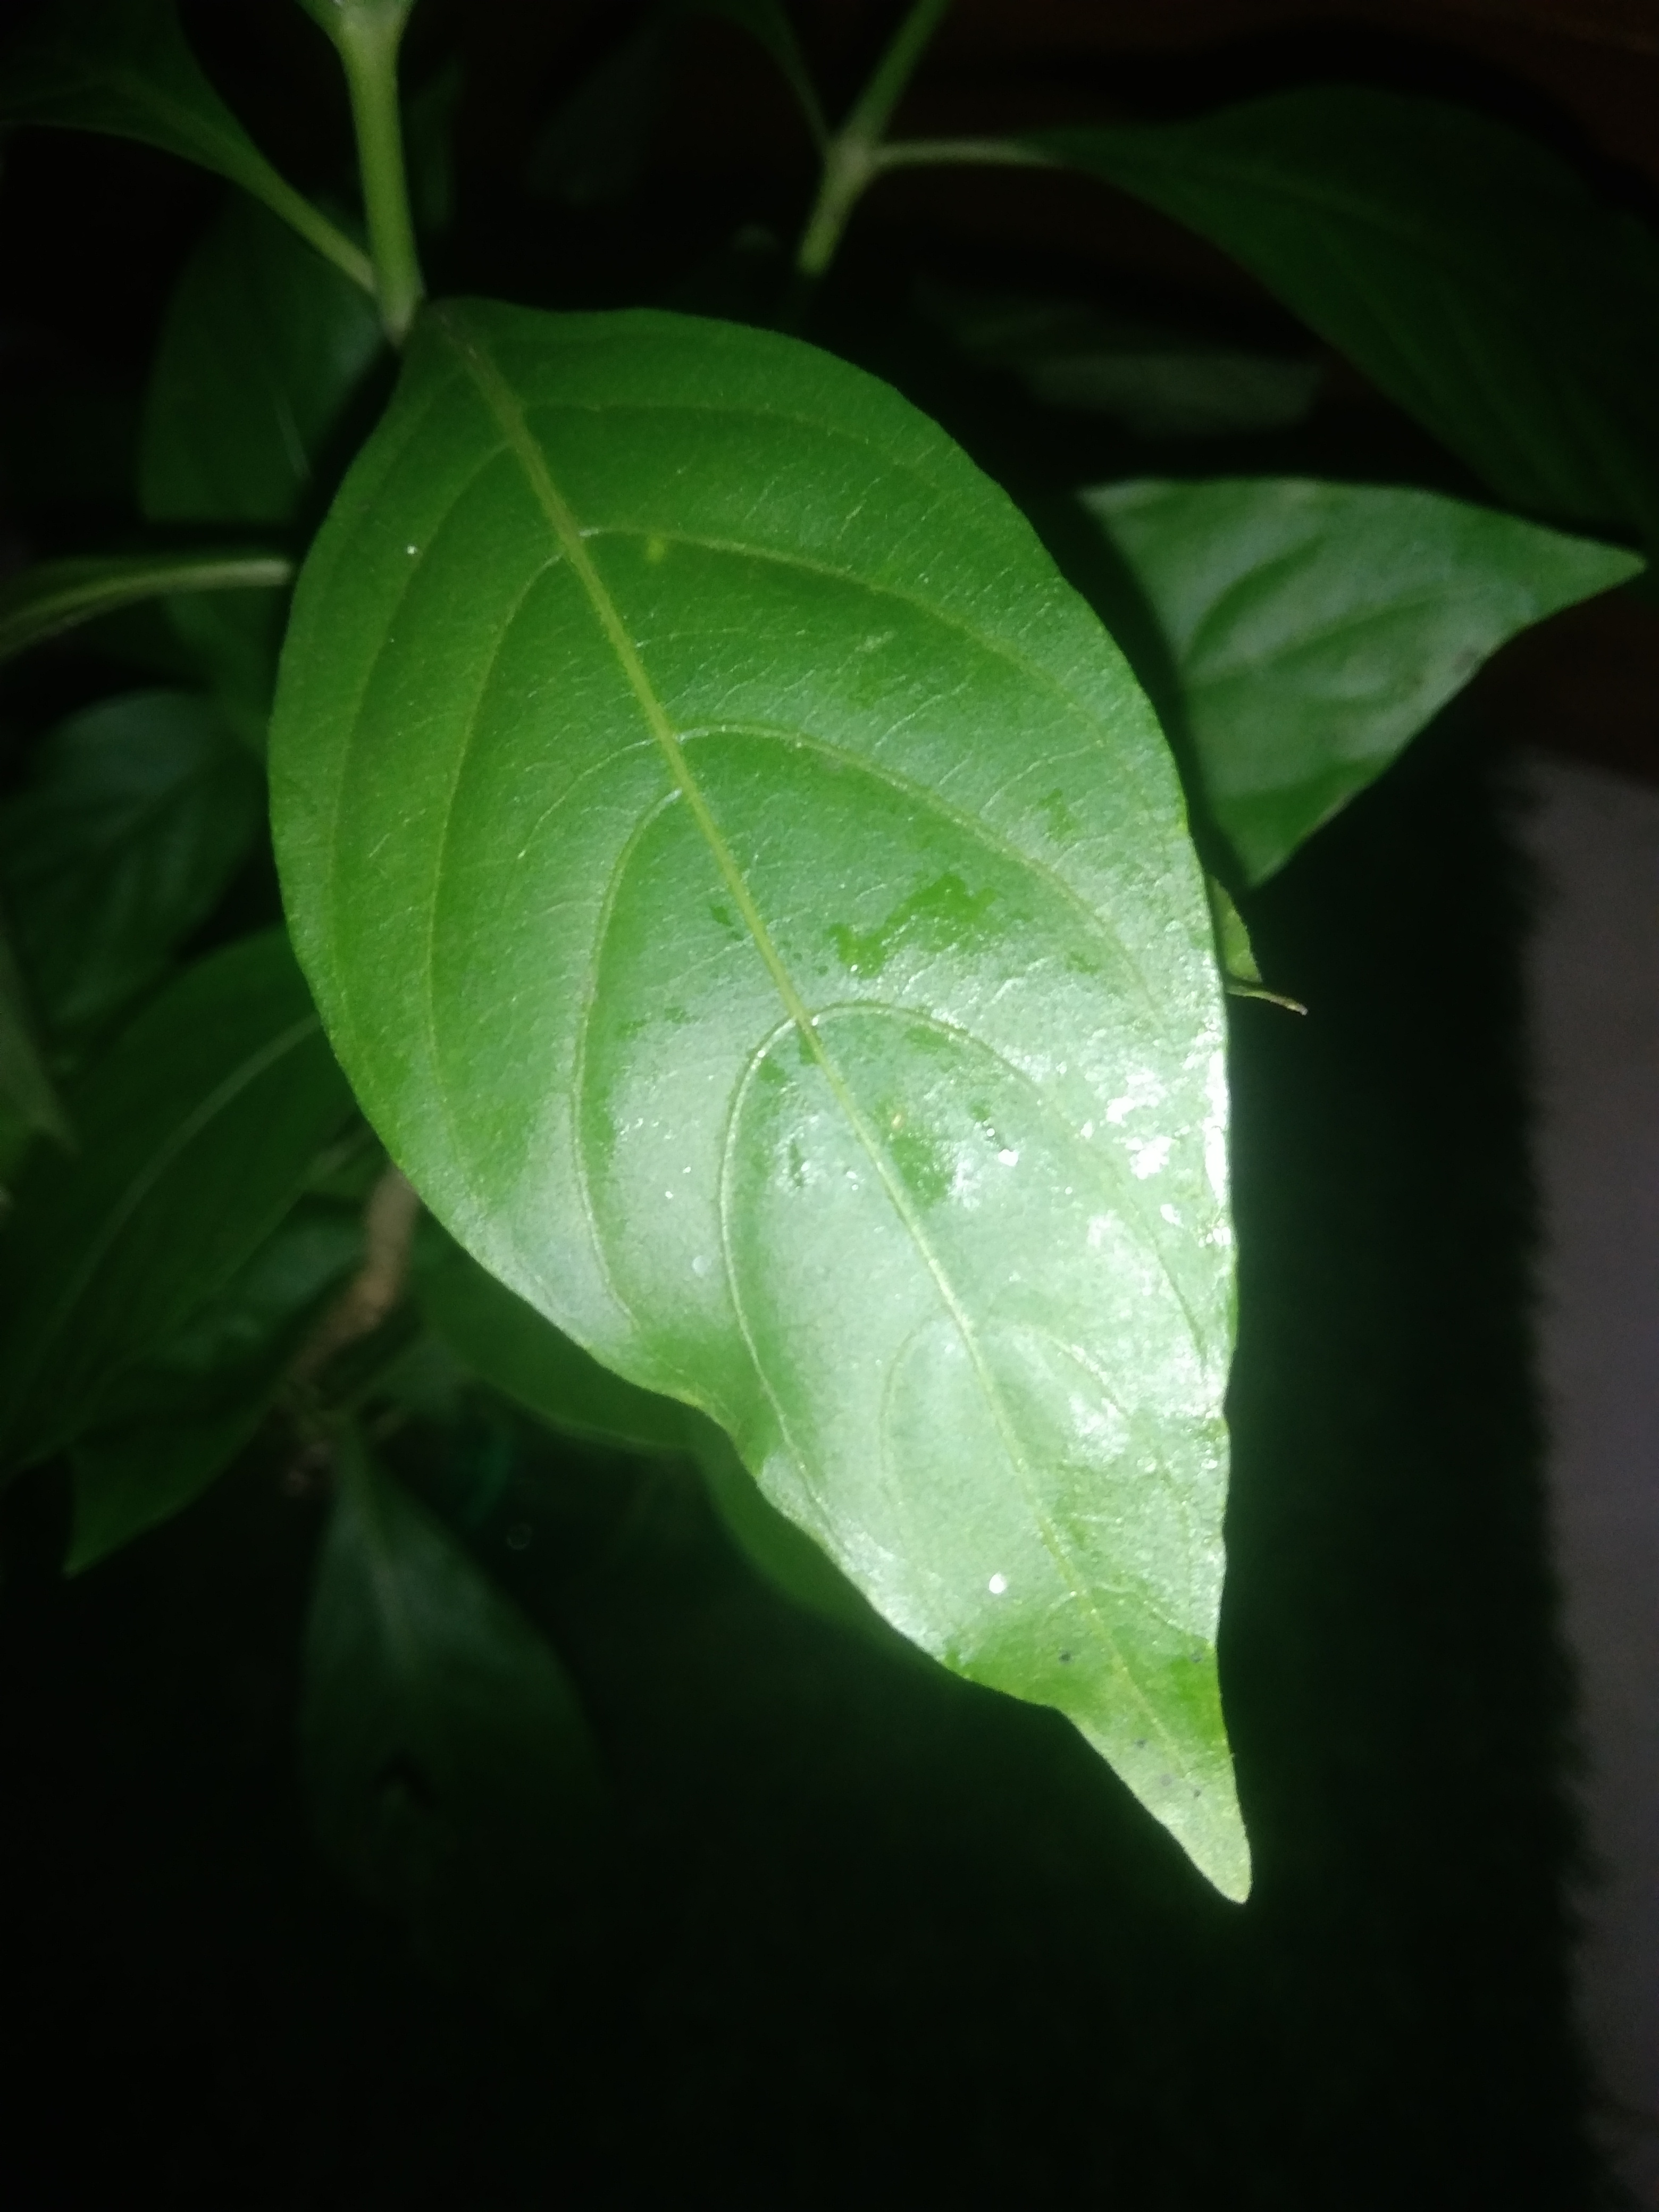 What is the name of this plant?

vasaka
